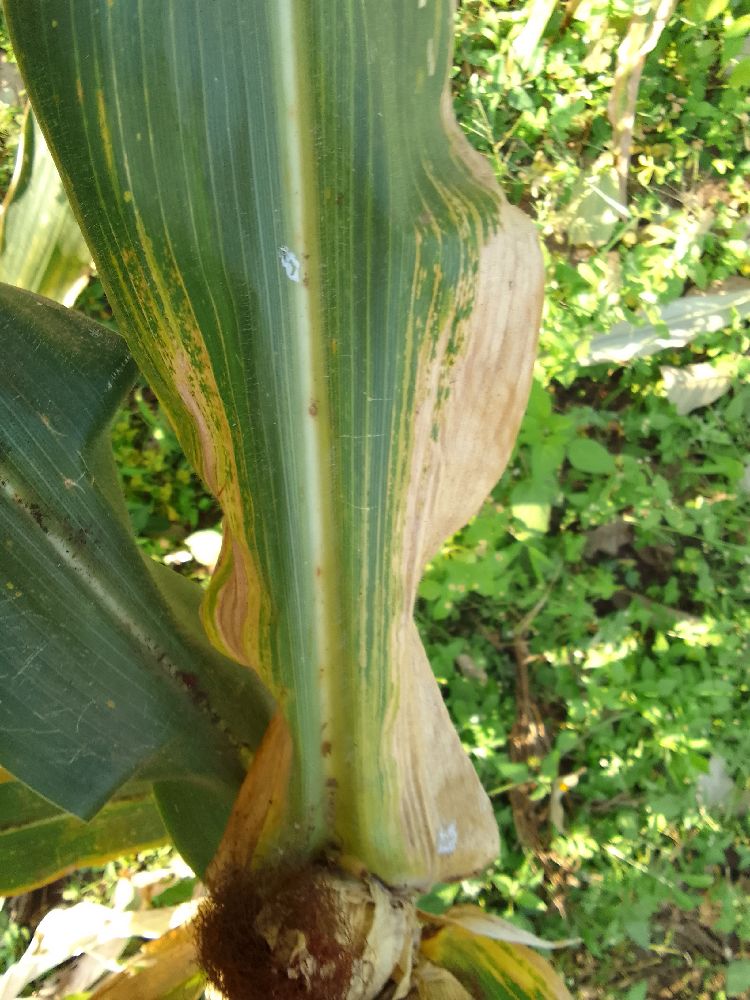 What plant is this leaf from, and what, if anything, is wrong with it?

maize, maize lethal necrosis
